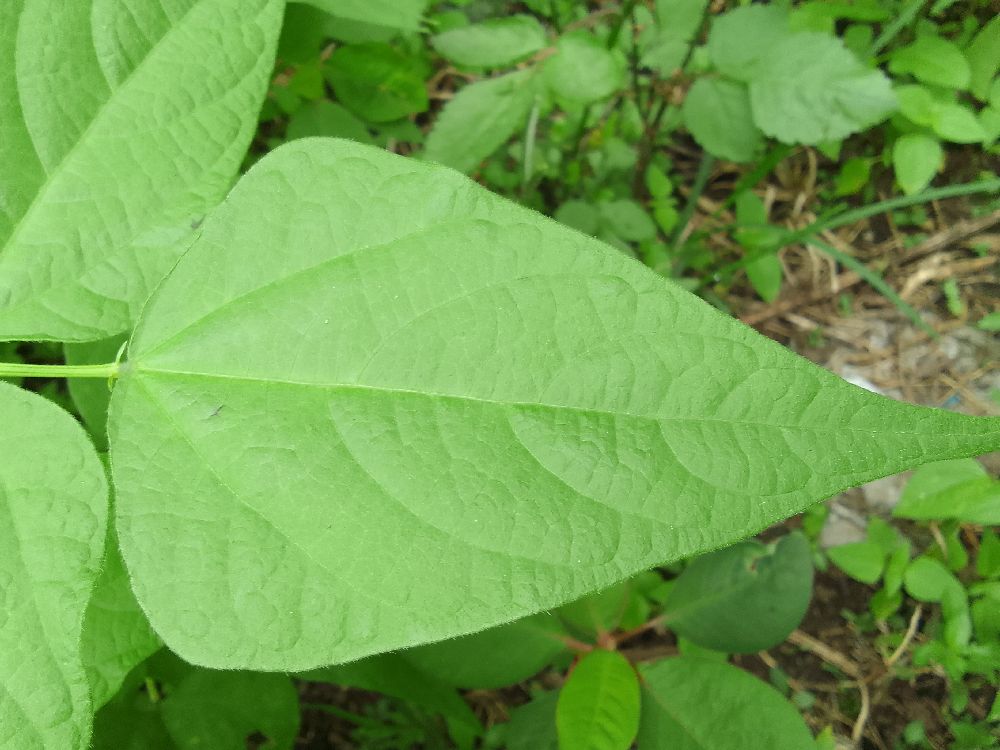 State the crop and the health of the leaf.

common bean, healthy
